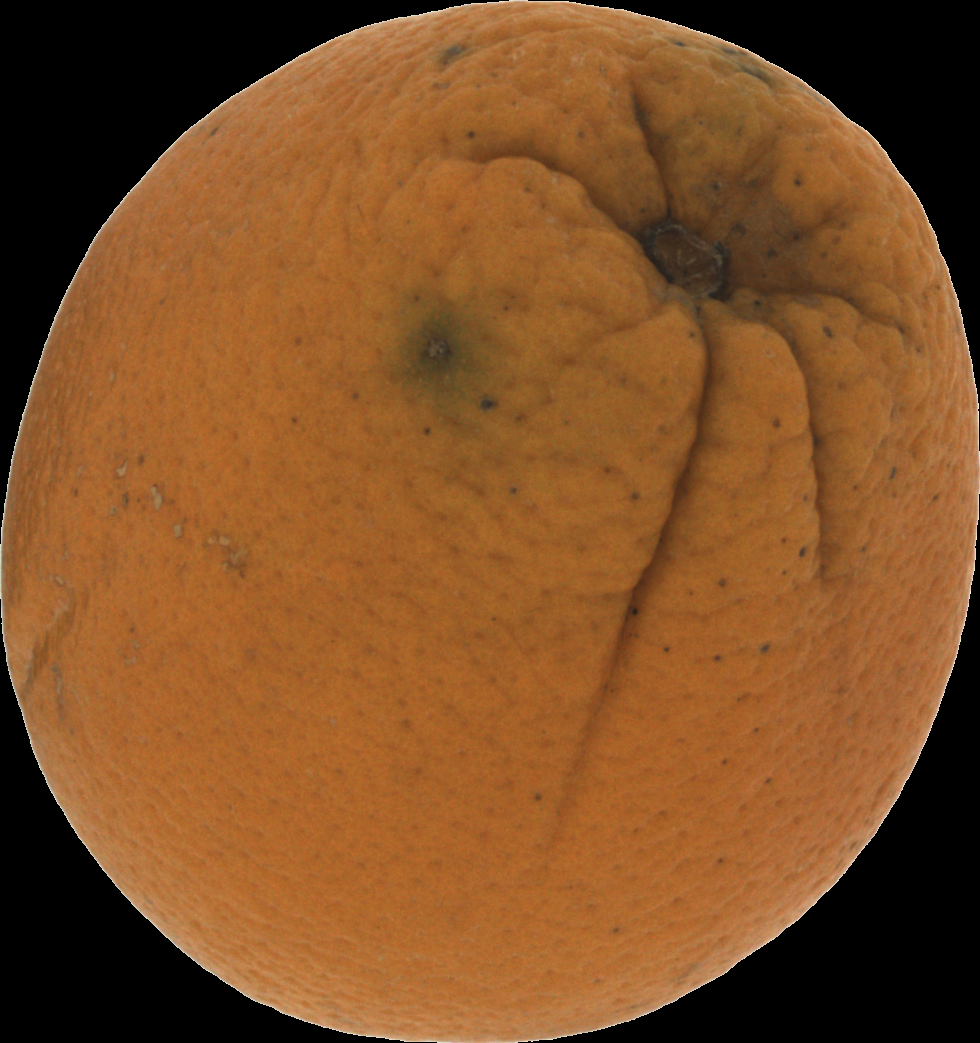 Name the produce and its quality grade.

orange, bad
